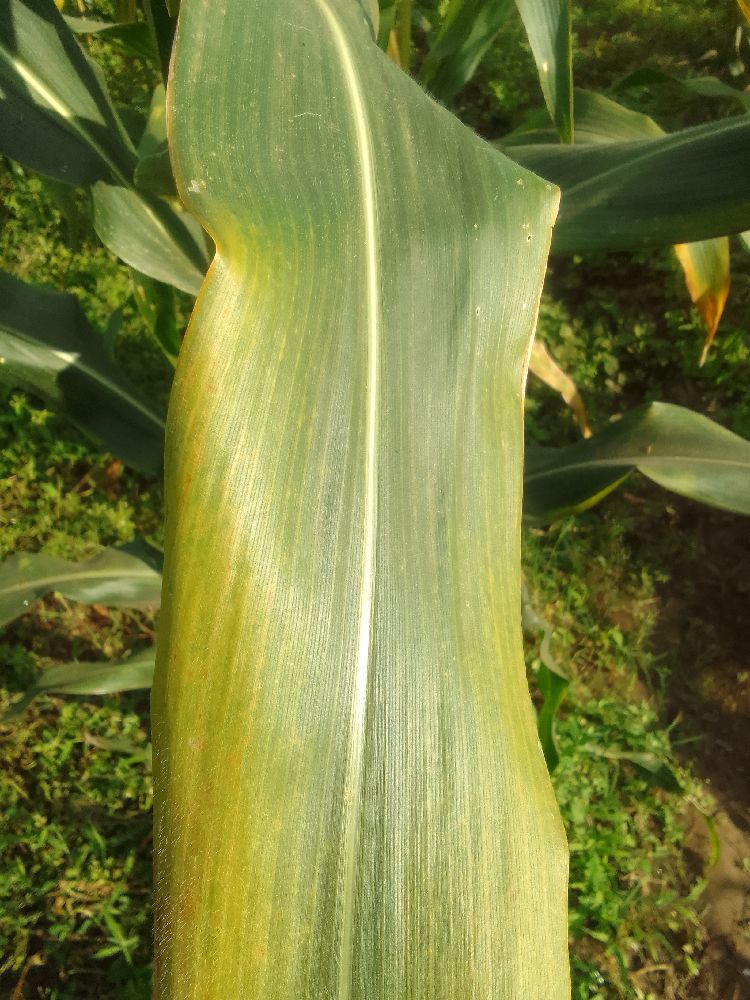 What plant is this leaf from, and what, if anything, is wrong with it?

maize, maize lethal necrosis
